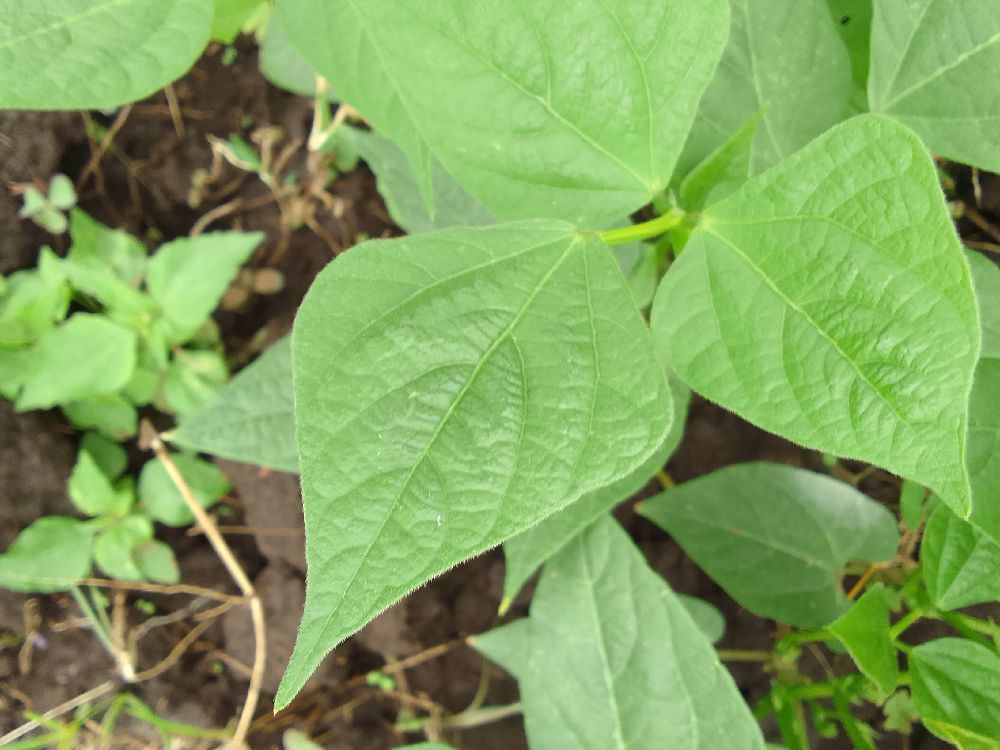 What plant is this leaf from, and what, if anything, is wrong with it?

common bean, healthy
